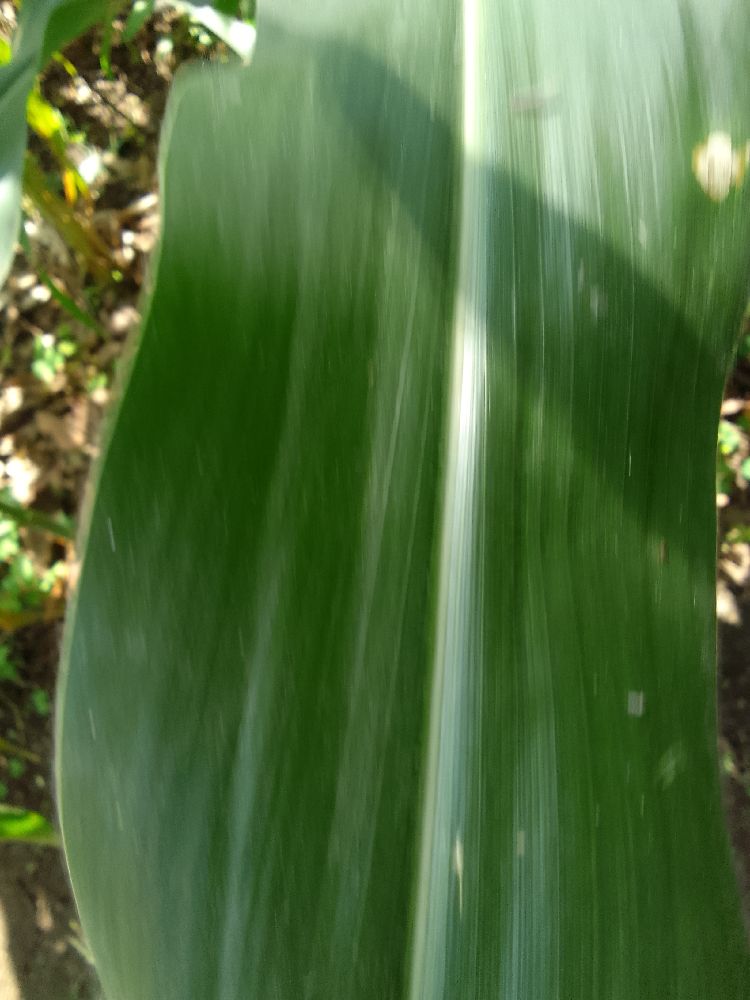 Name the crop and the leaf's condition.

maize, healthy
